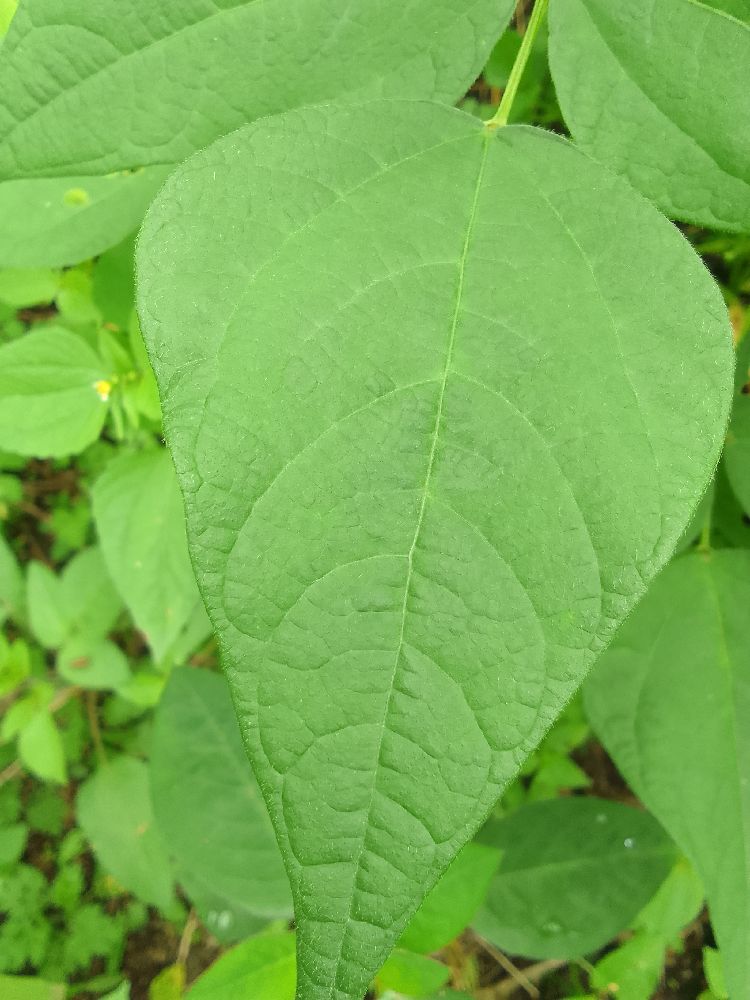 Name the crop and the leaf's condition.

common bean, healthy
